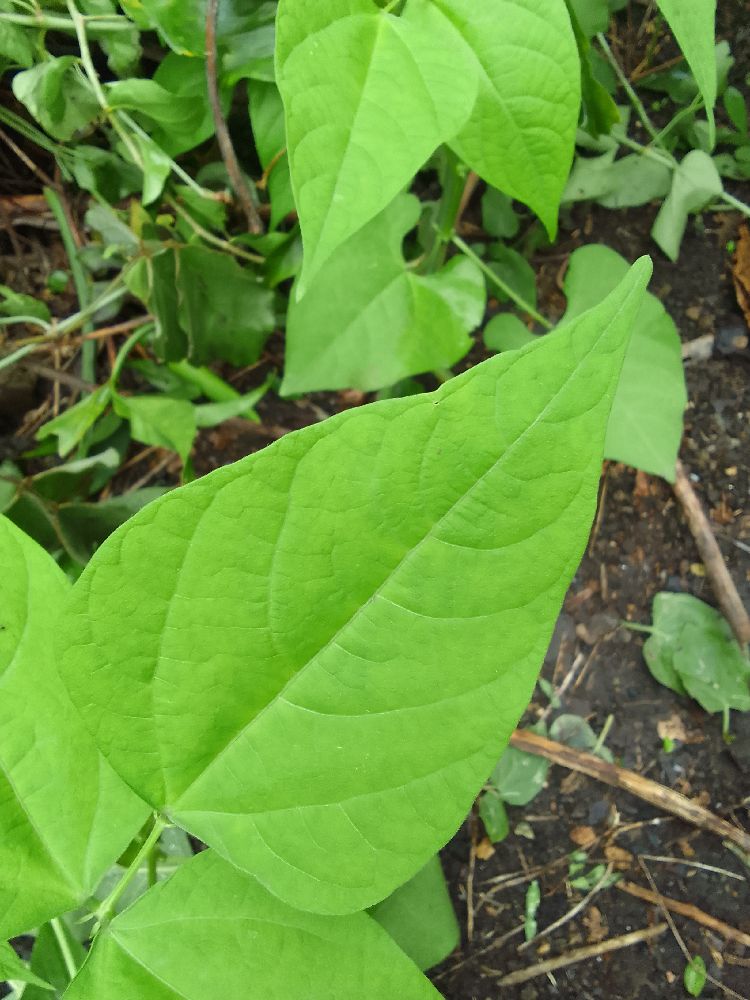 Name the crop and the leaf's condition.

common bean, healthy
